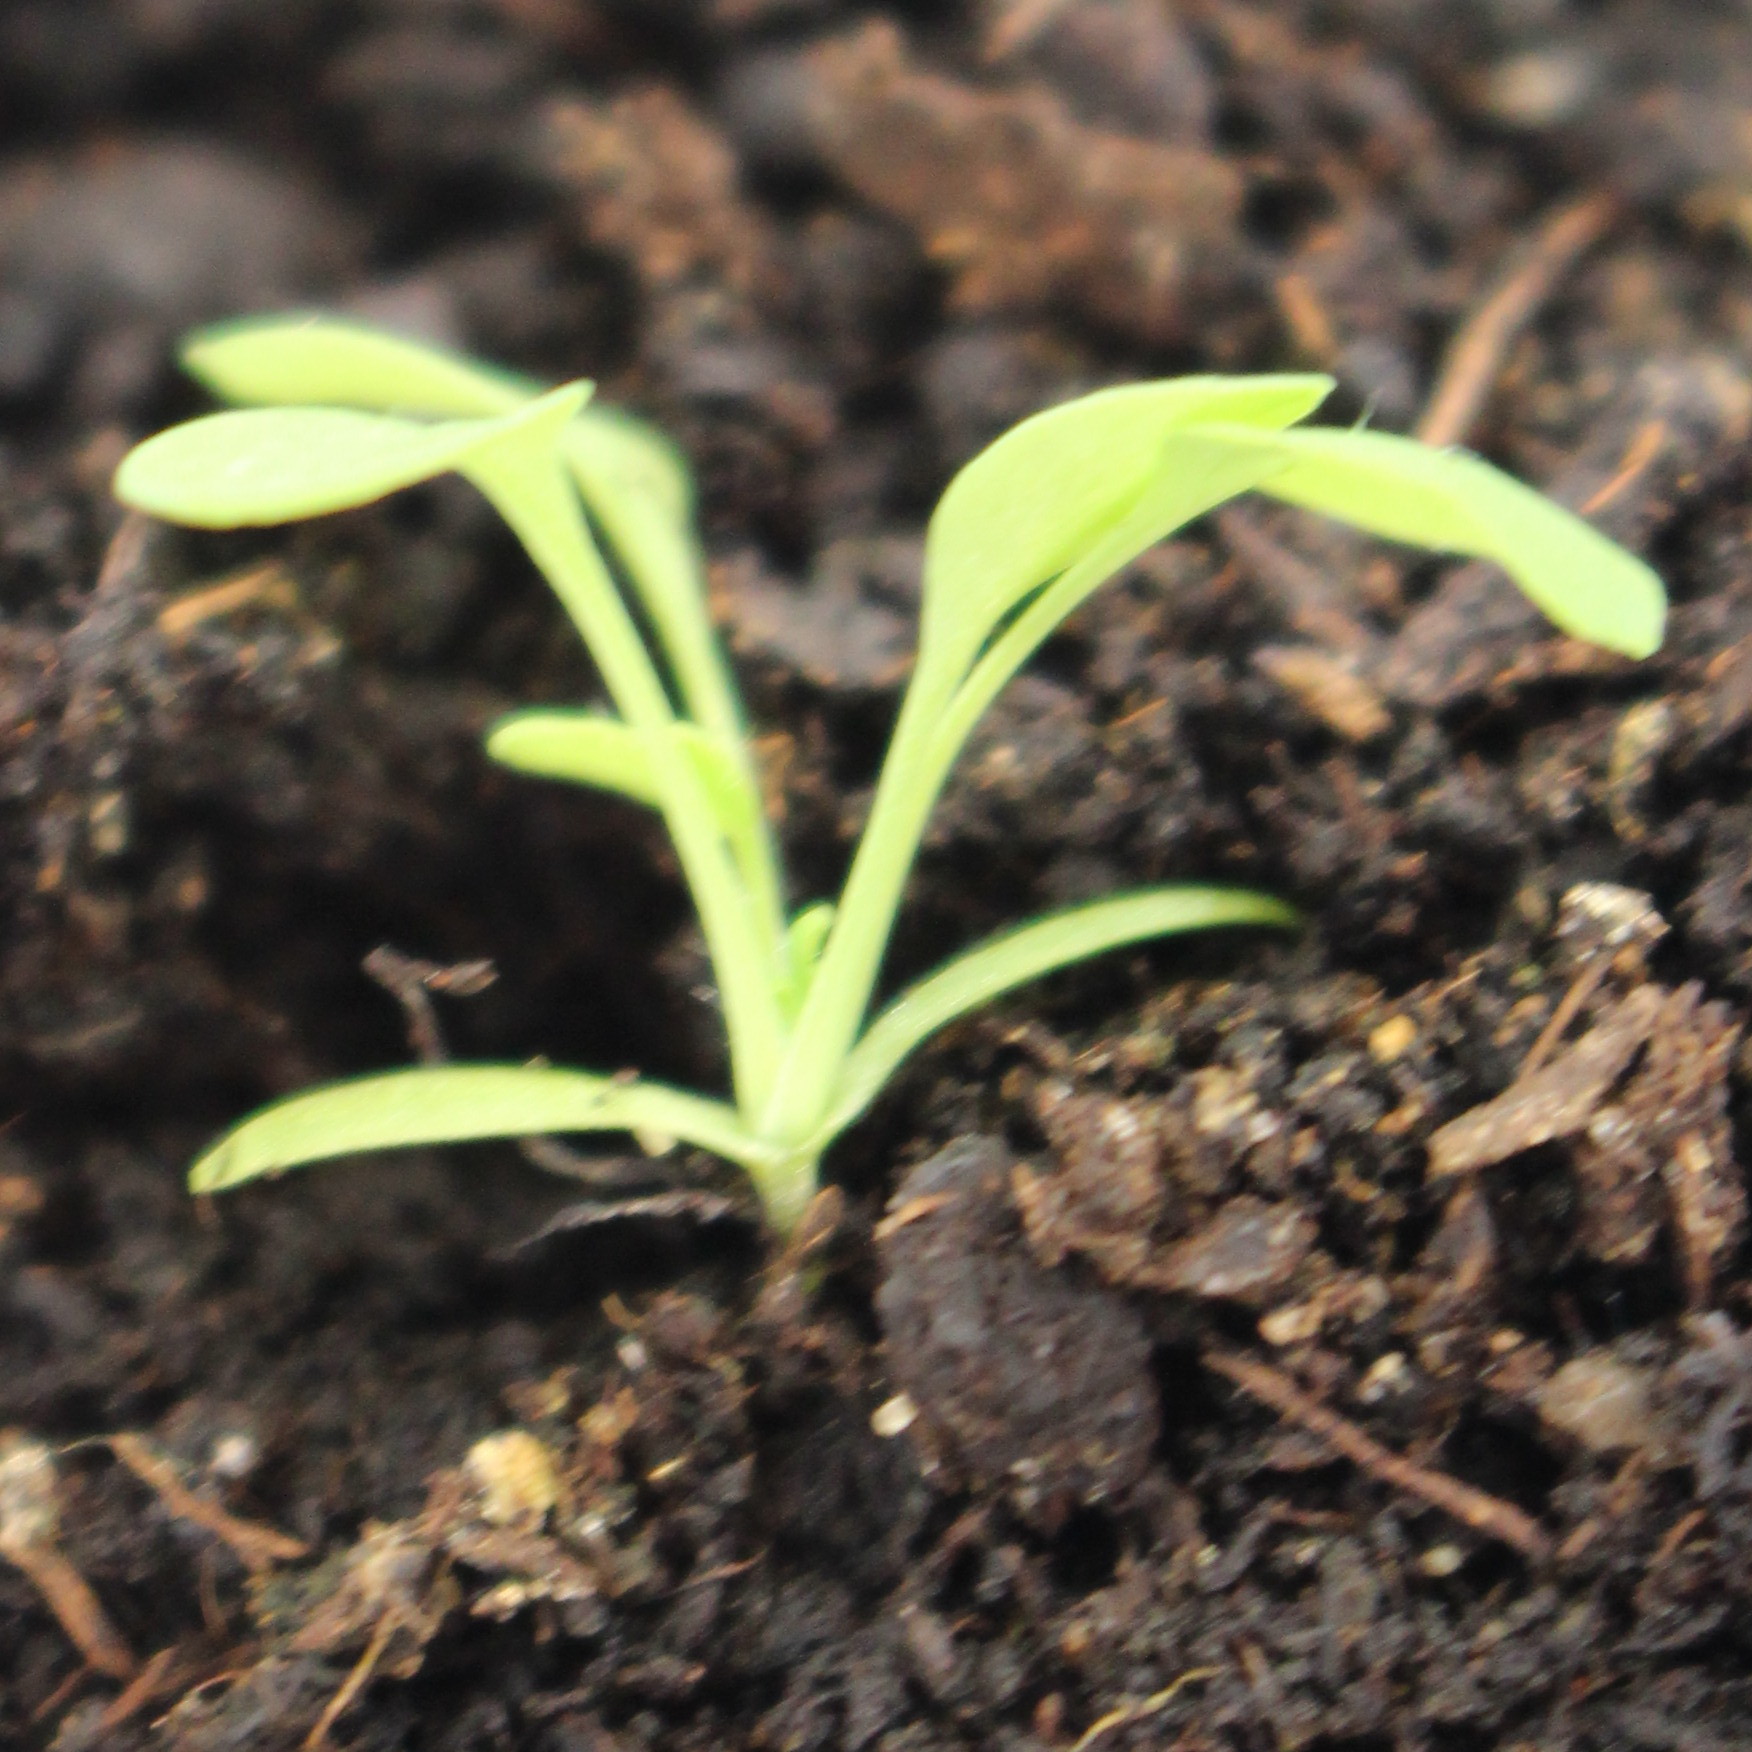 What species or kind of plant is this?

Papaver rhoeas
